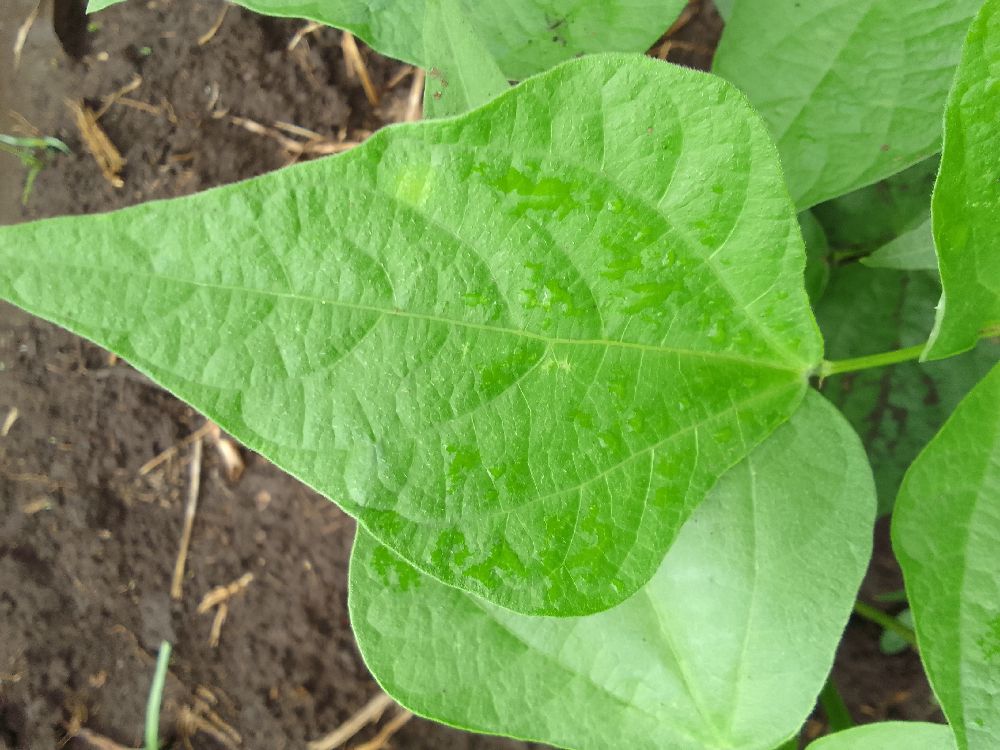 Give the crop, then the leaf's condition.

common bean, healthy
